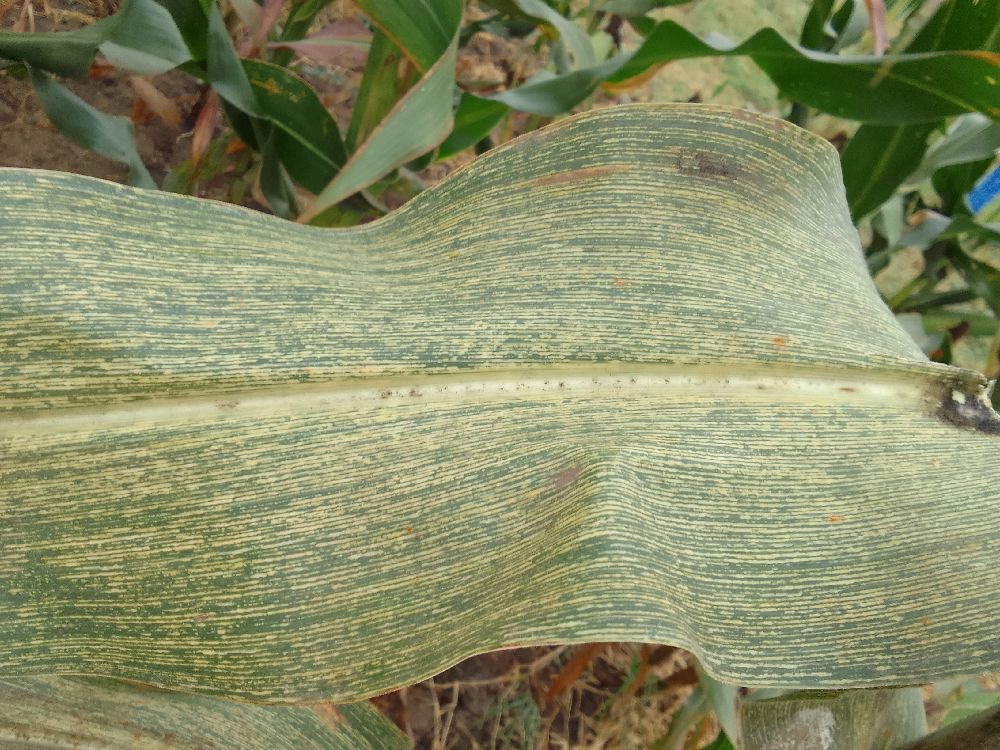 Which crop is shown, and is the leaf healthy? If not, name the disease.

maize, maize streak virus
